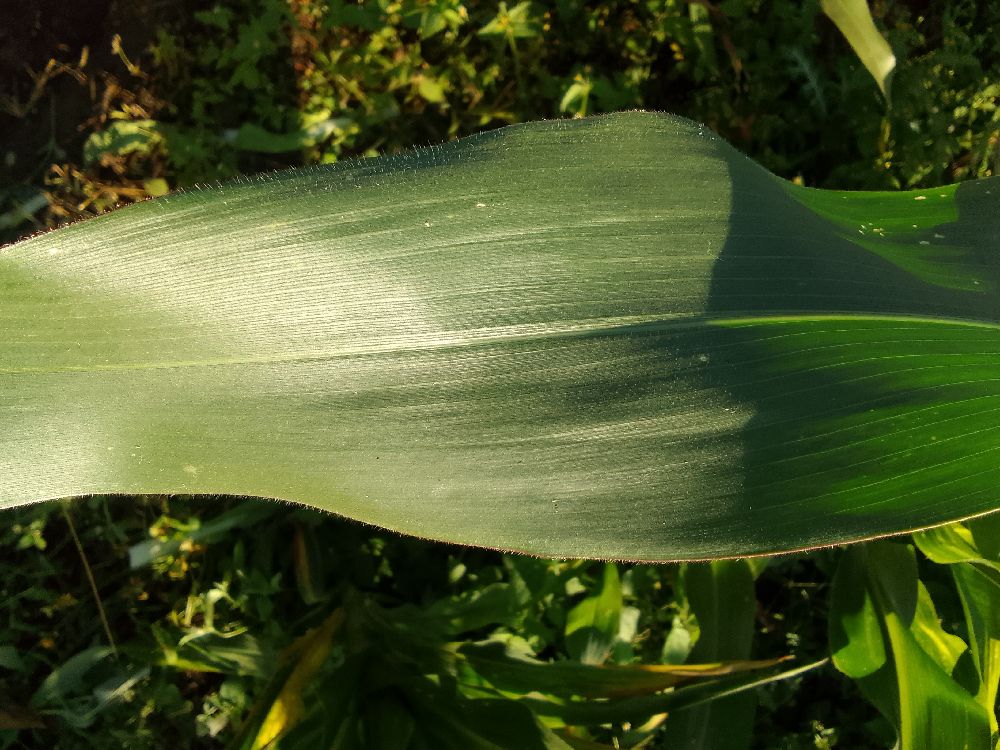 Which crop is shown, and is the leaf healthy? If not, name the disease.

maize, healthy
